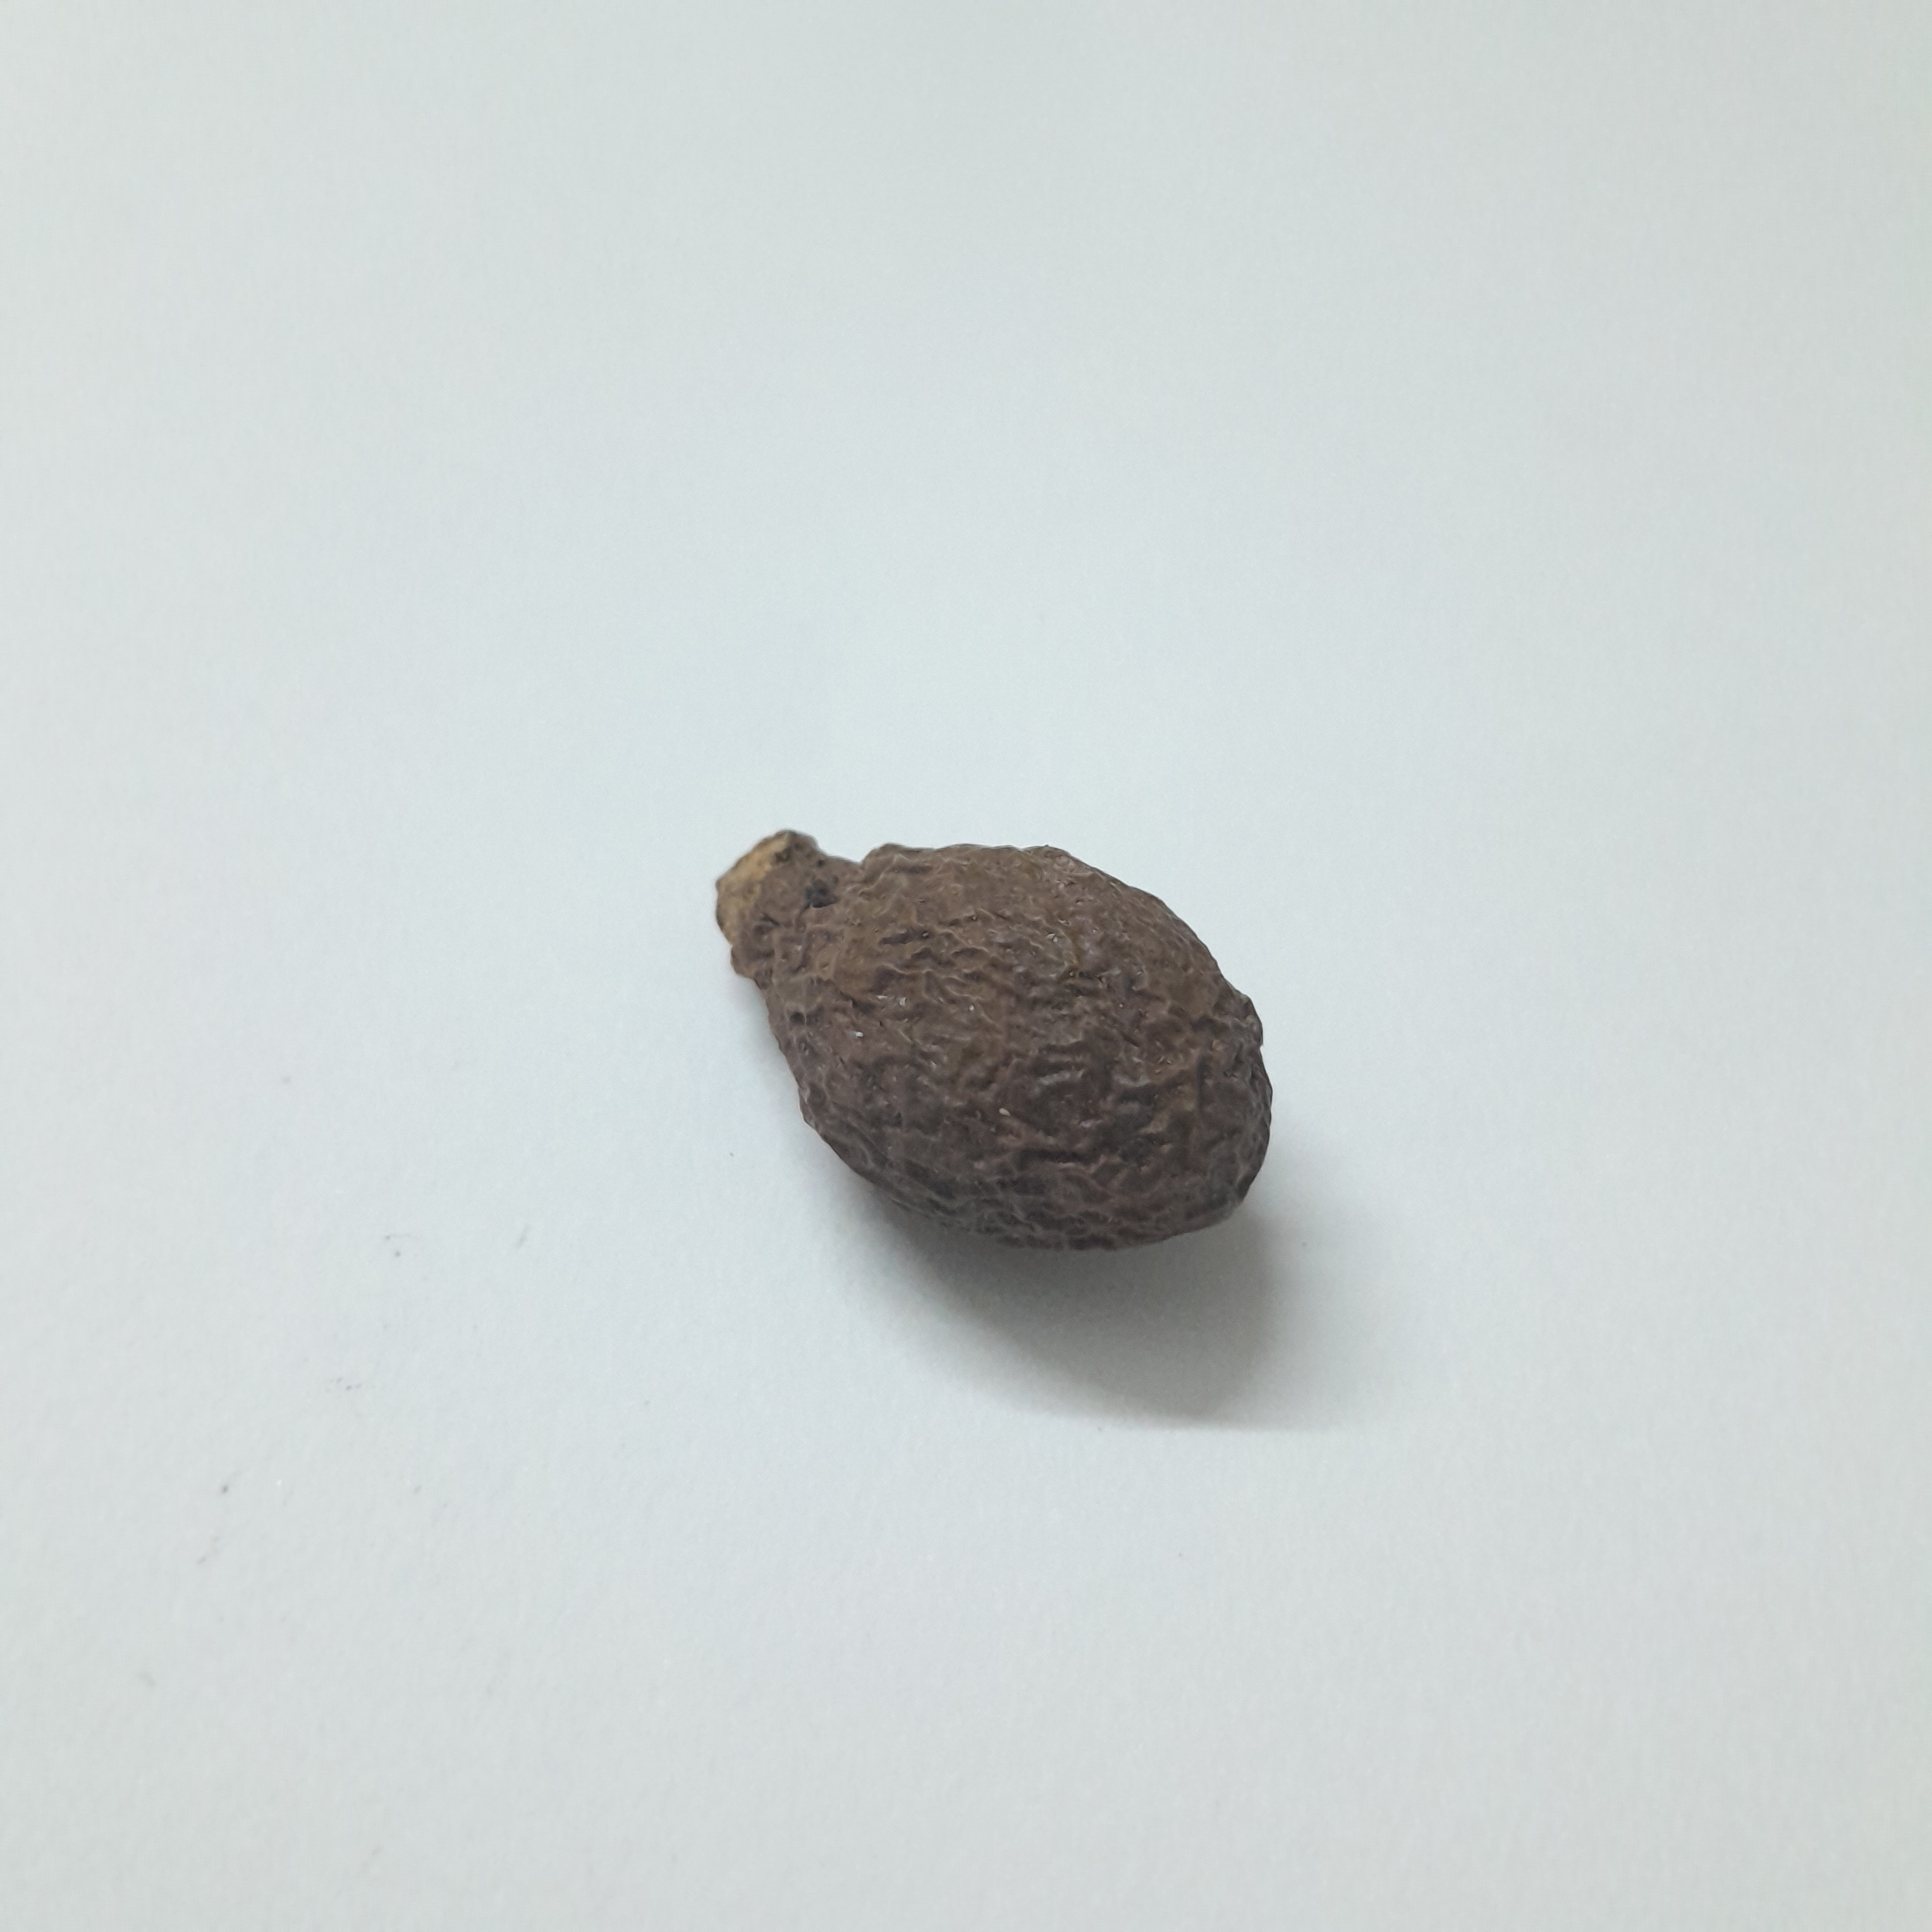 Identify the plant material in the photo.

niranjanphal
